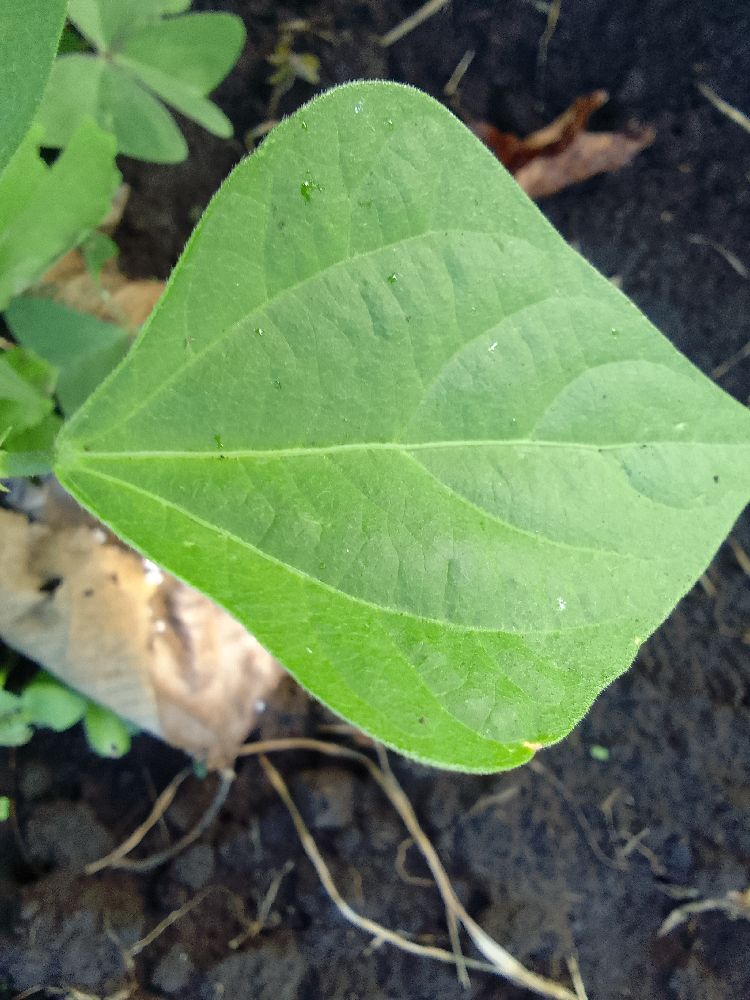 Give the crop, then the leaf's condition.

common bean, healthy
